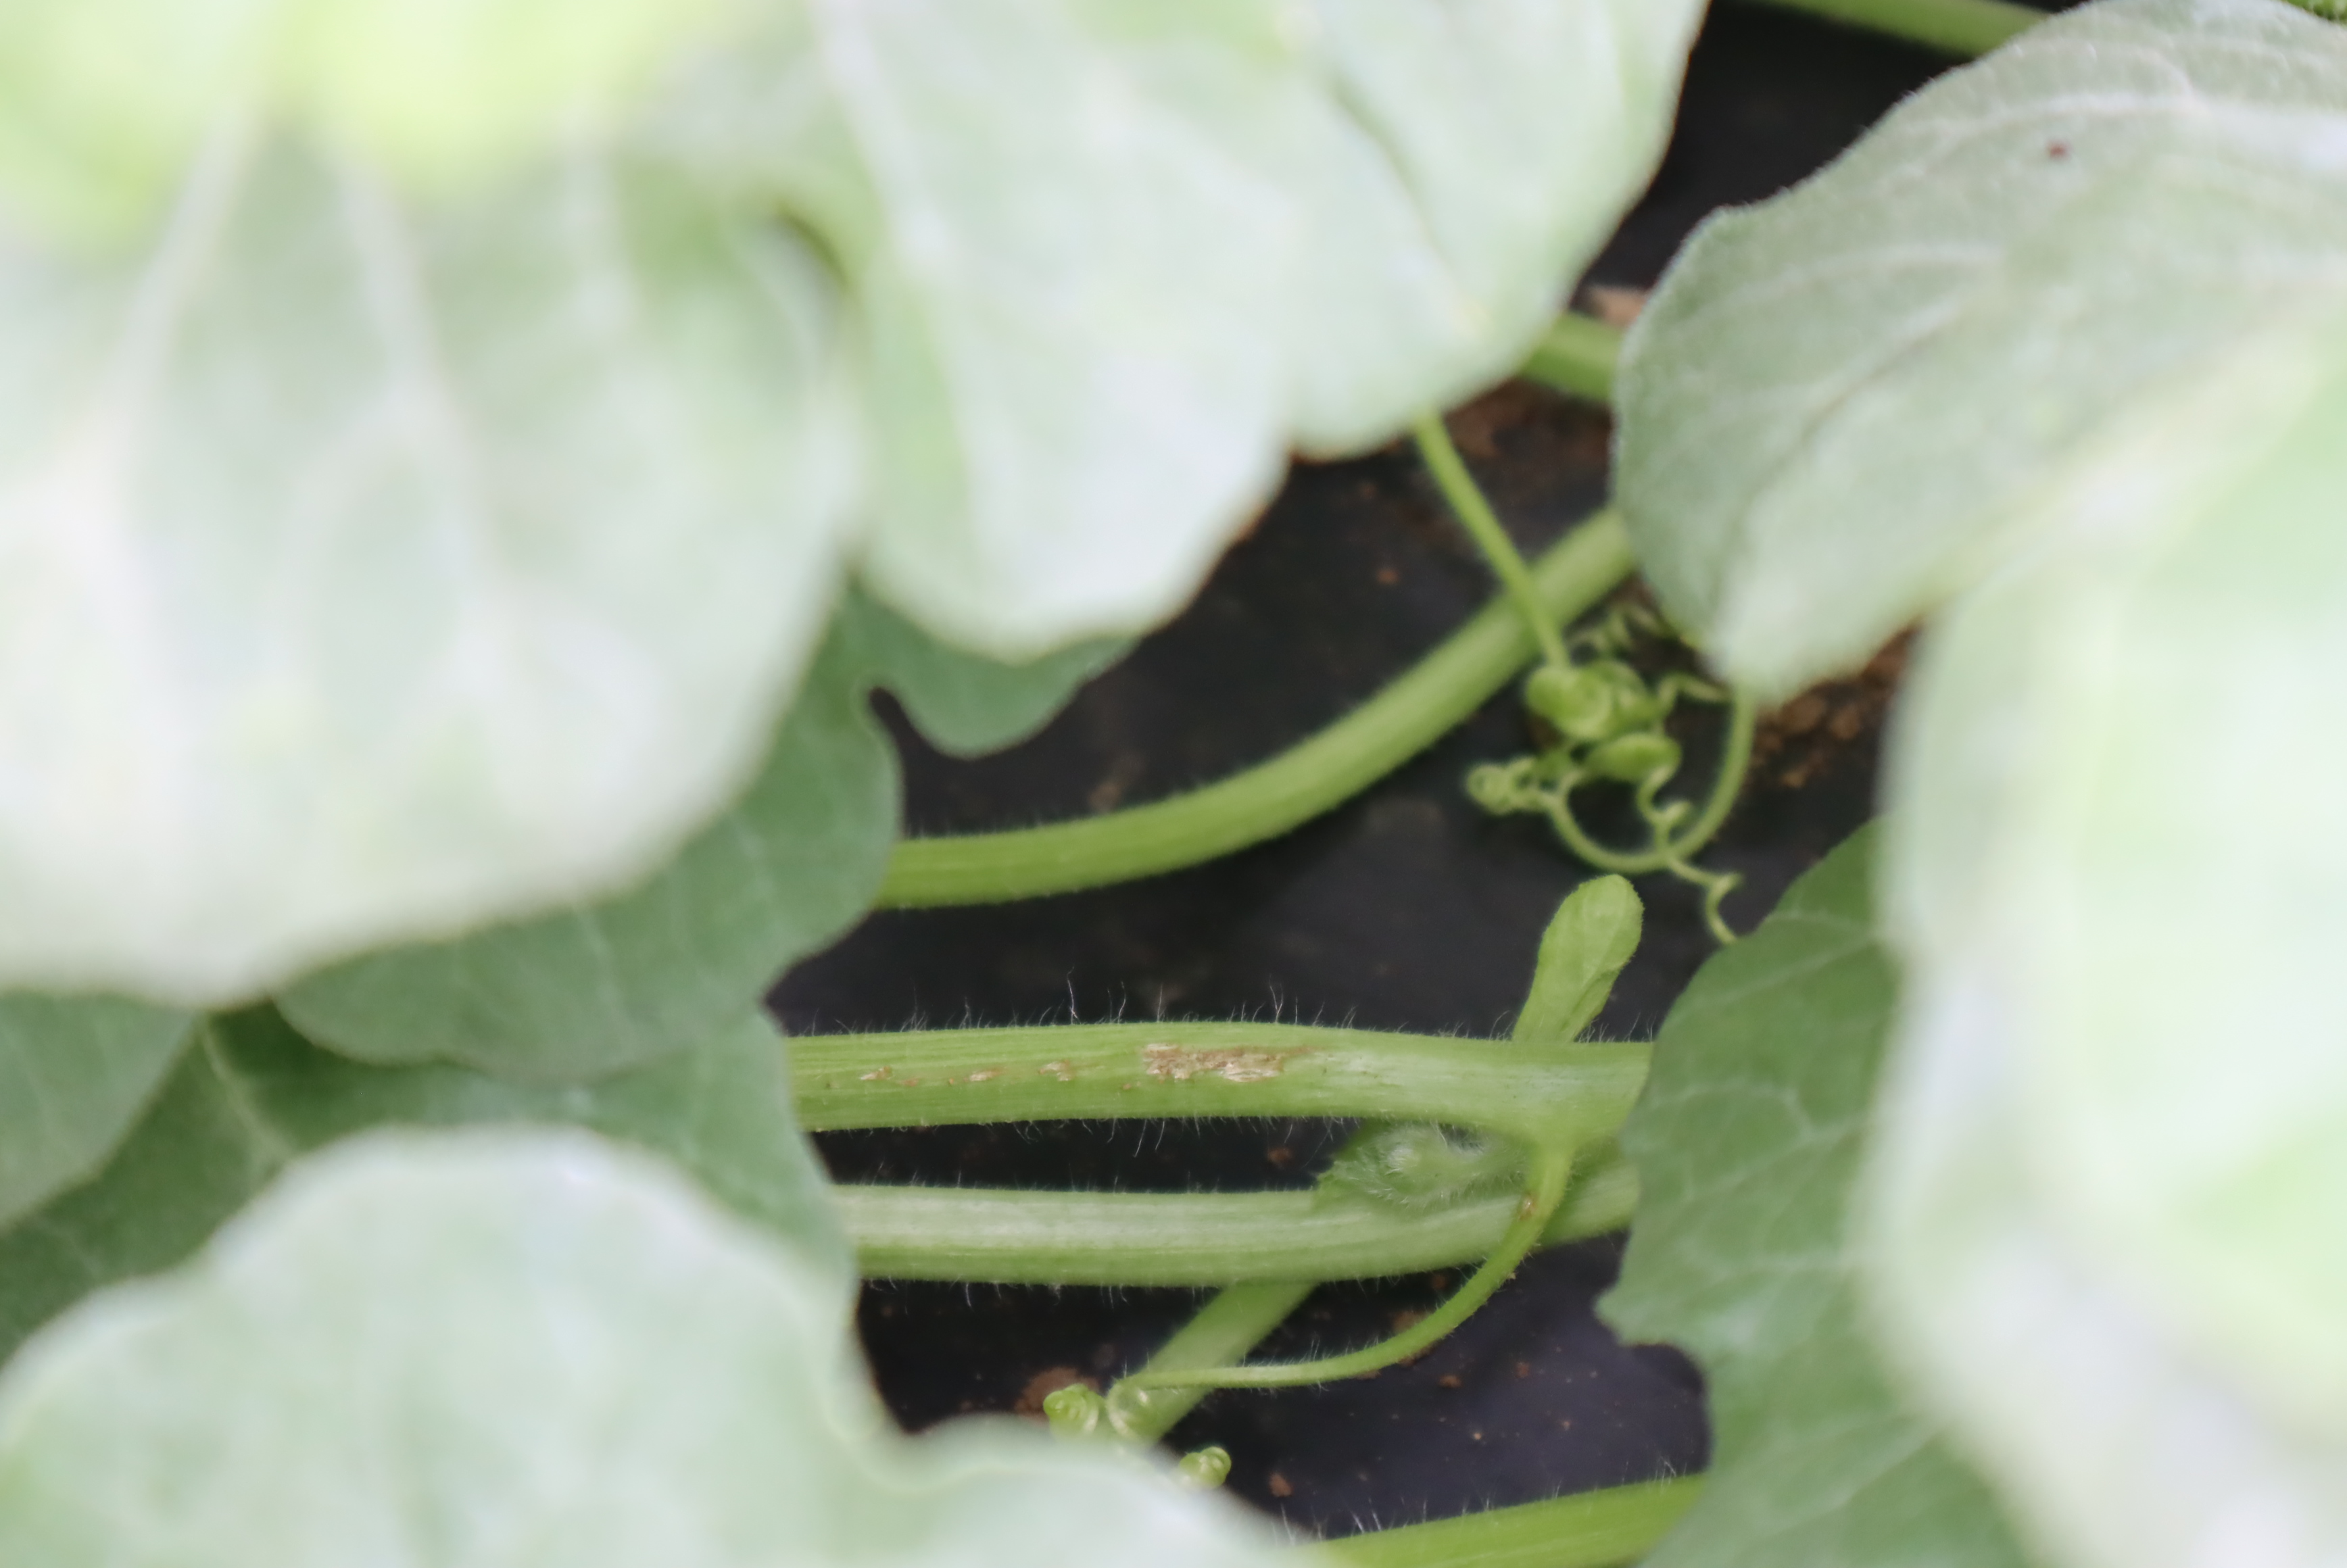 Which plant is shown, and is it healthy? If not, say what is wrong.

watermelon, mechanical damage
